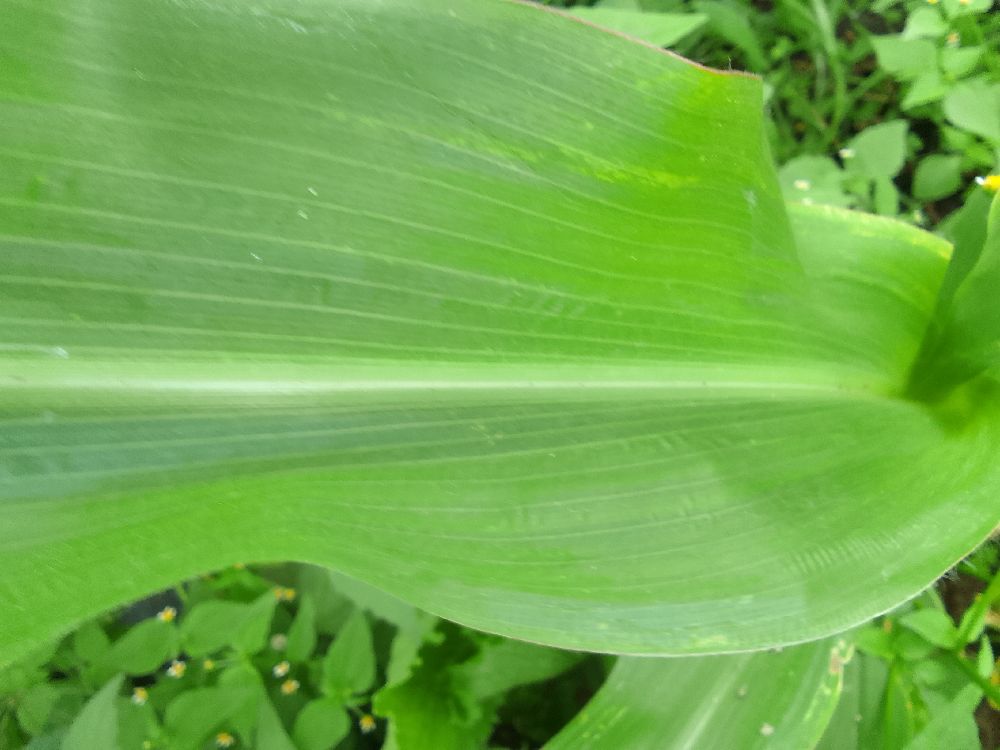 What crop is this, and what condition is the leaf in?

maize, healthy
